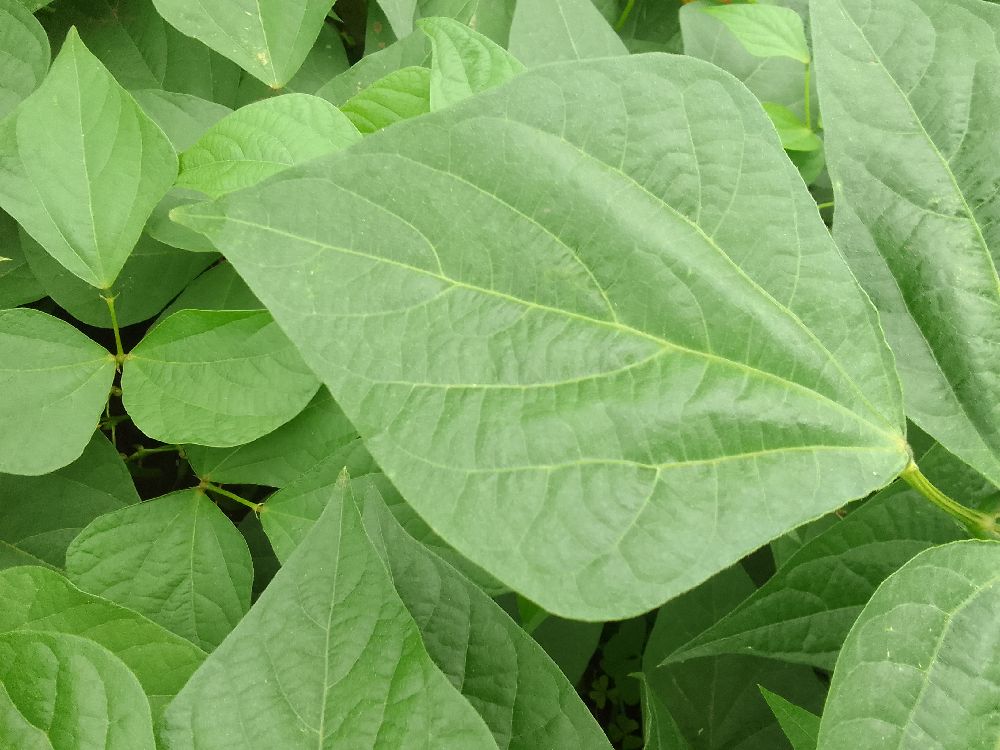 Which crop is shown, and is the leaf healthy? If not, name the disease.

common bean, healthy
